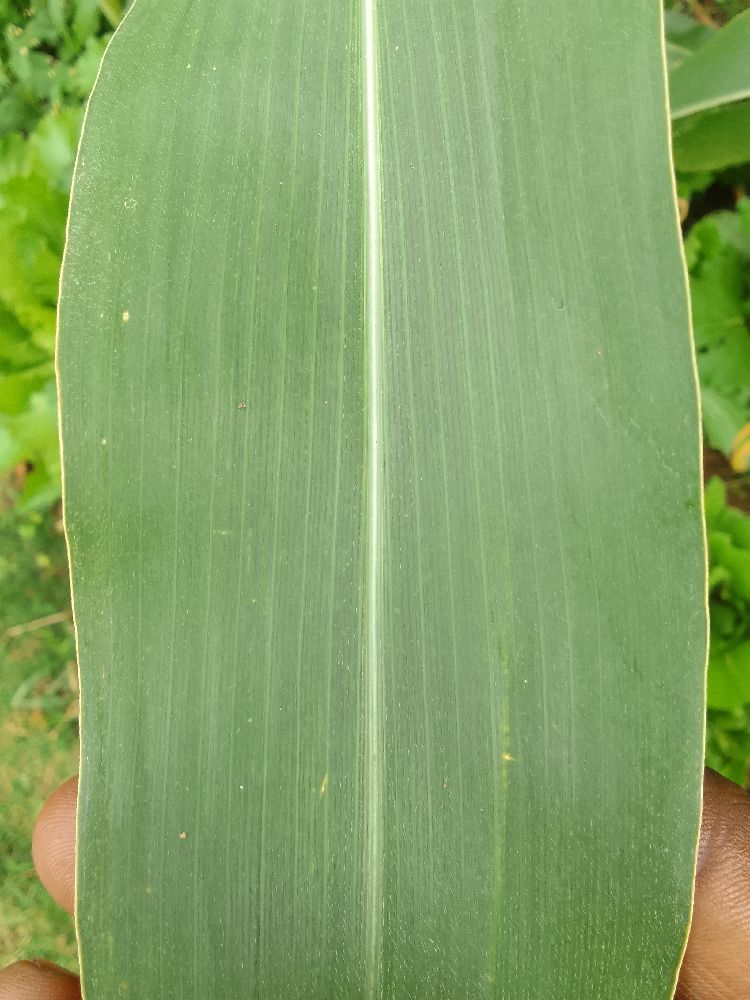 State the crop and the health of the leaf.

maize, healthy
